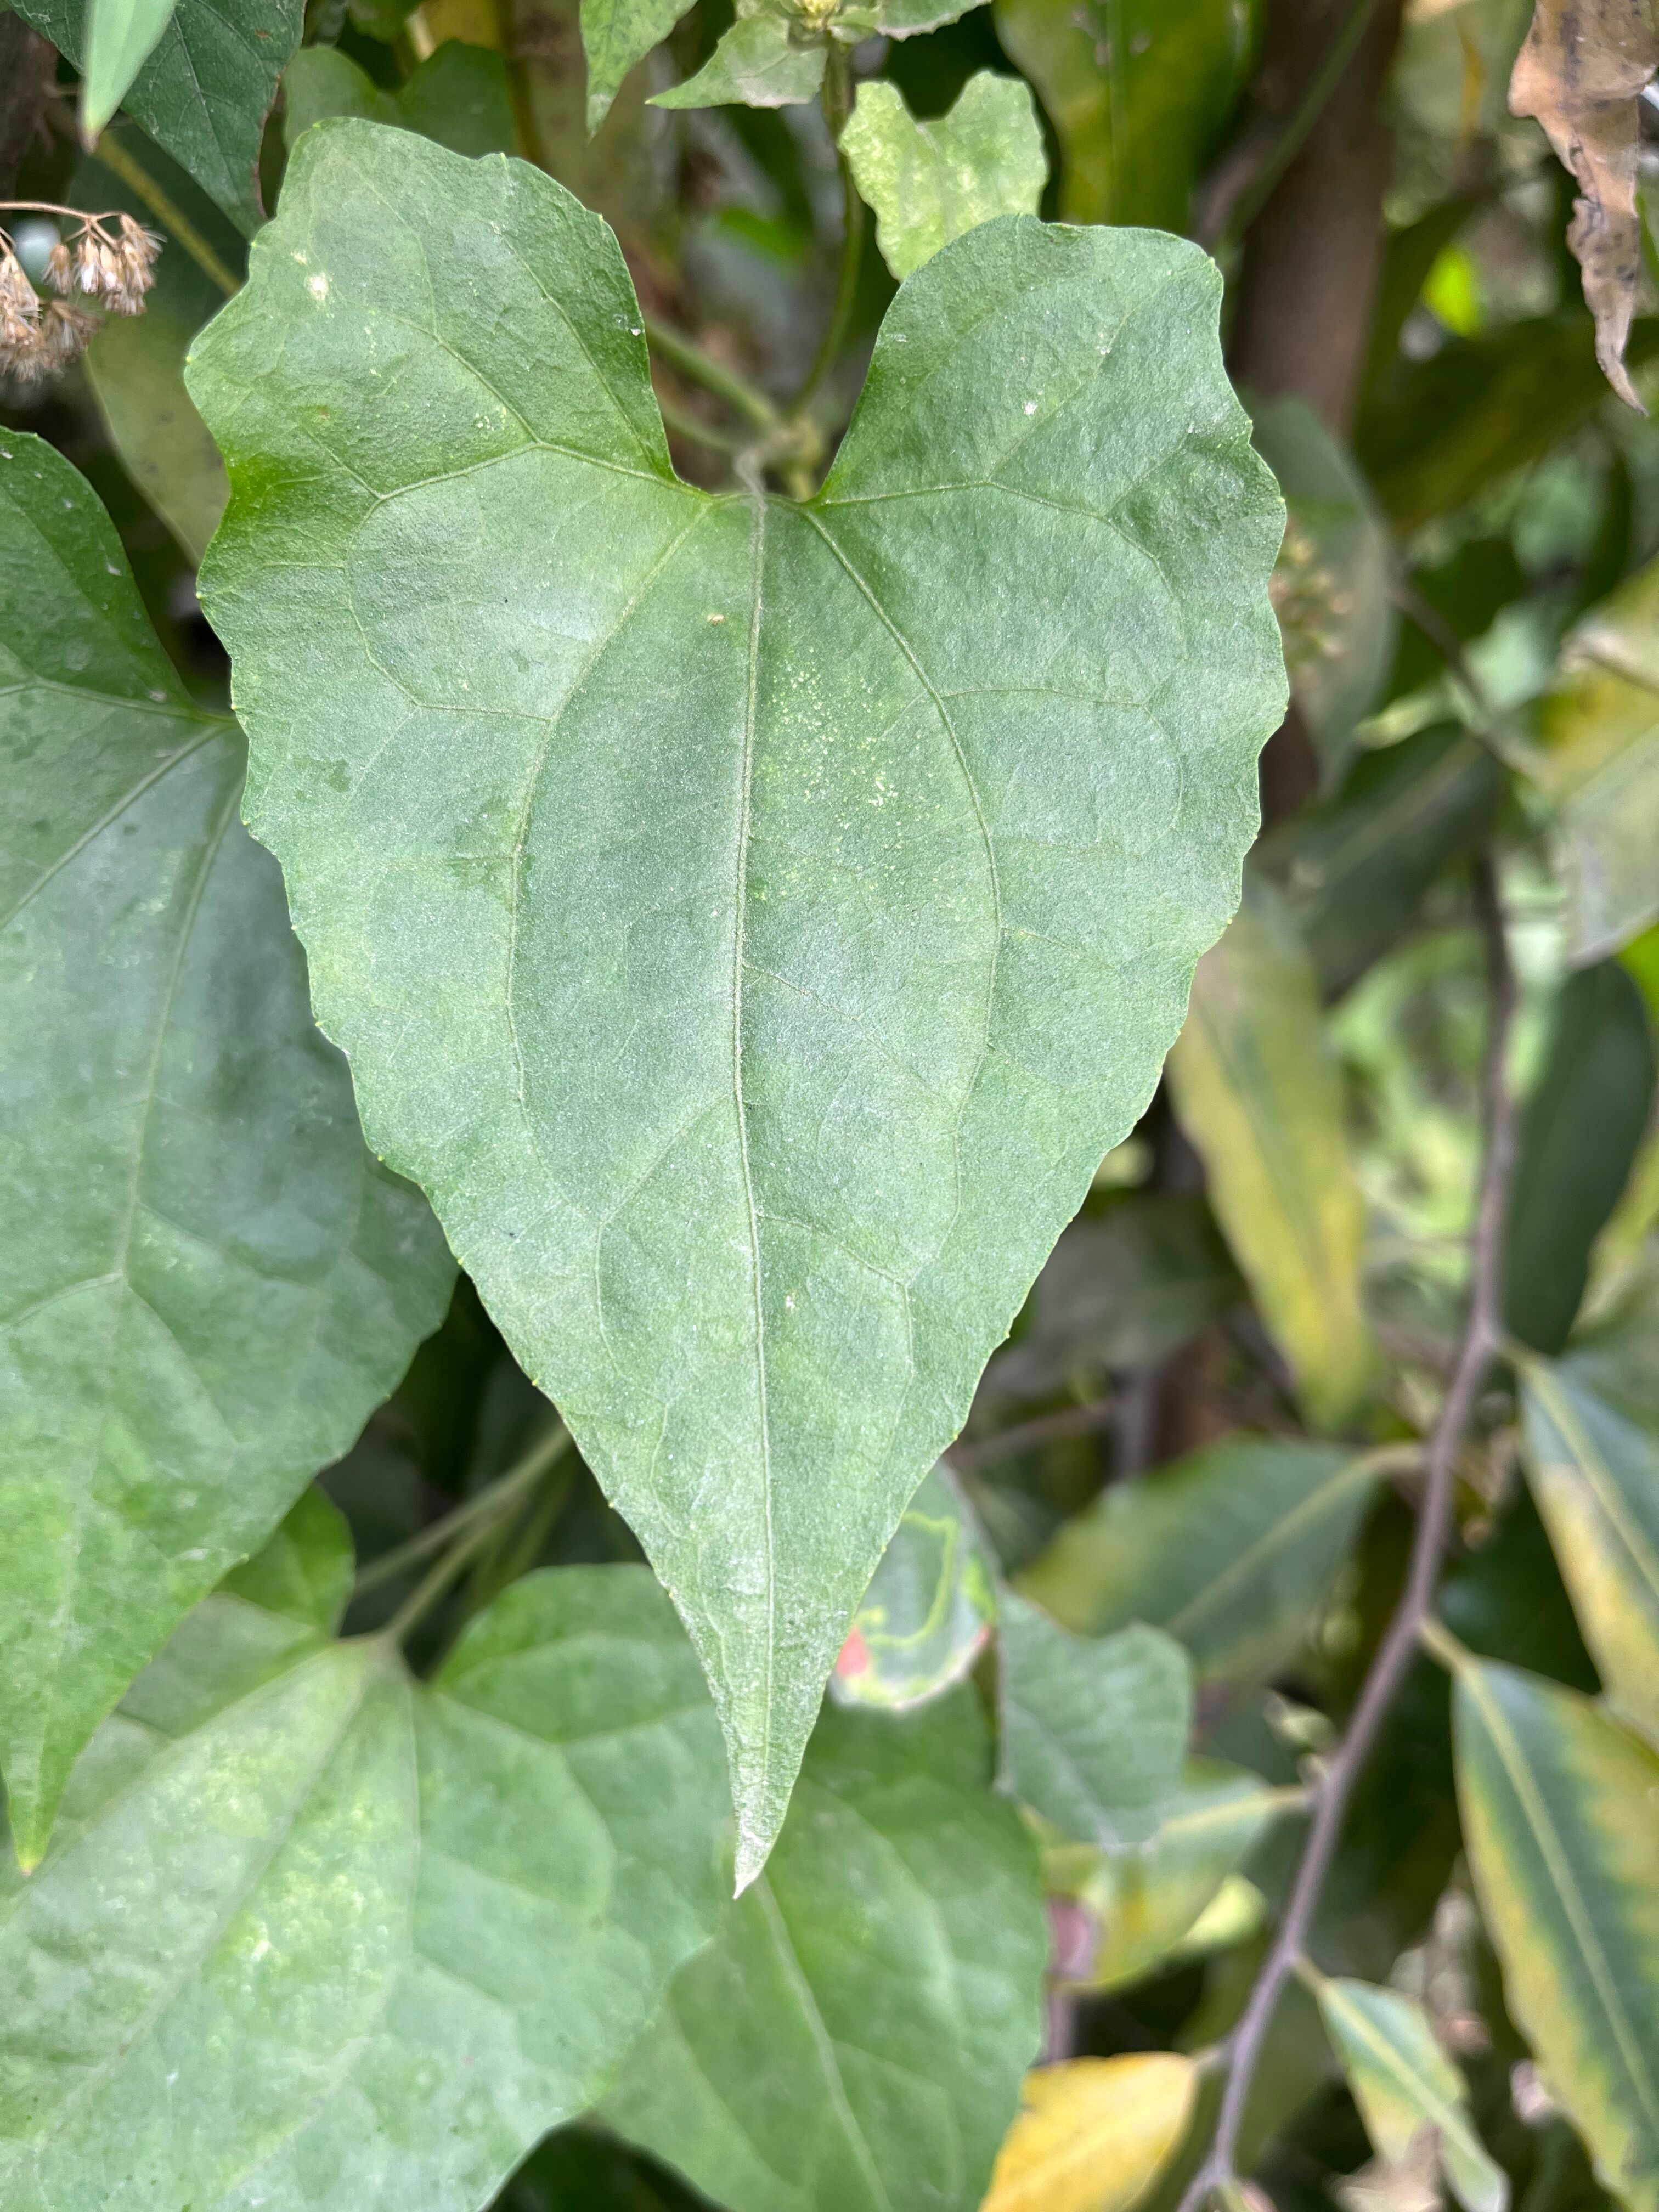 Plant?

bitter vine
